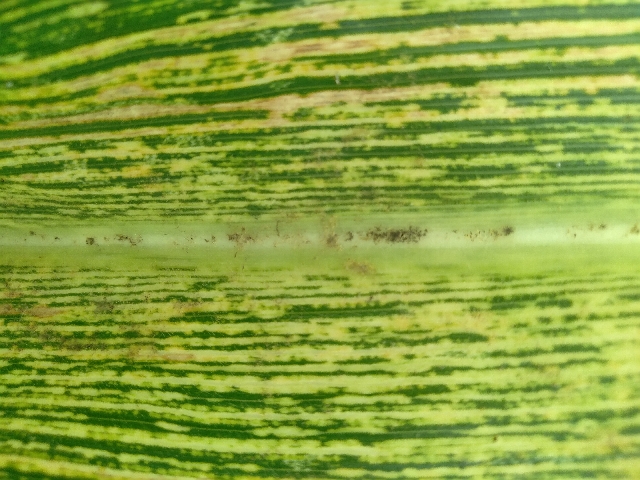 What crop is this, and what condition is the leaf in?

maize, maize streak virus
